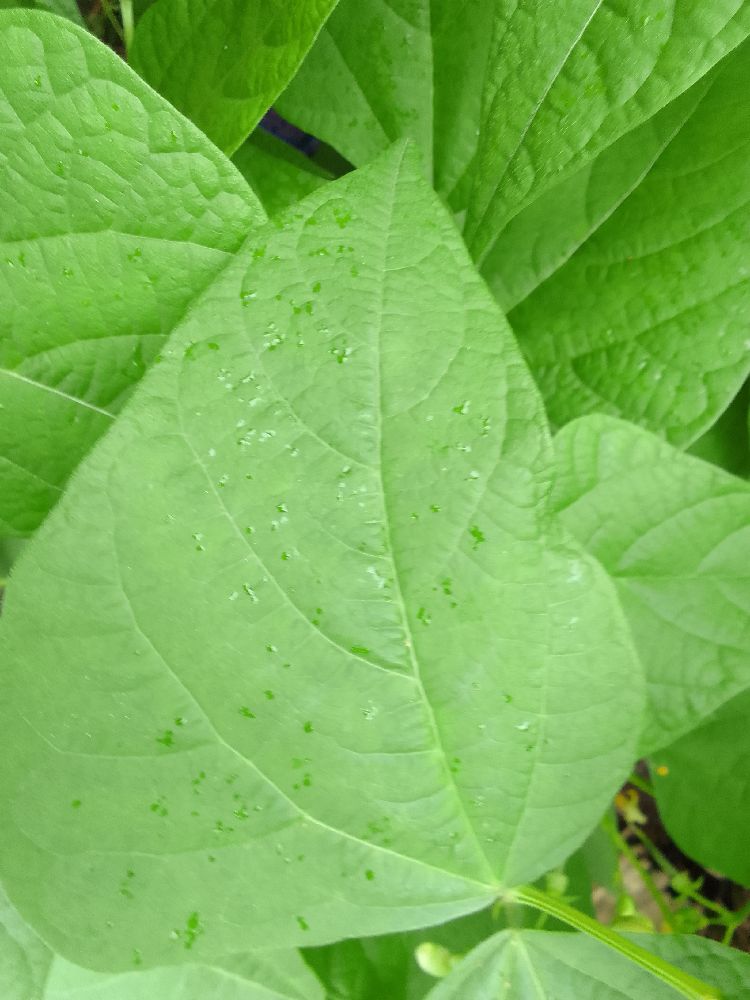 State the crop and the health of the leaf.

common bean, healthy
